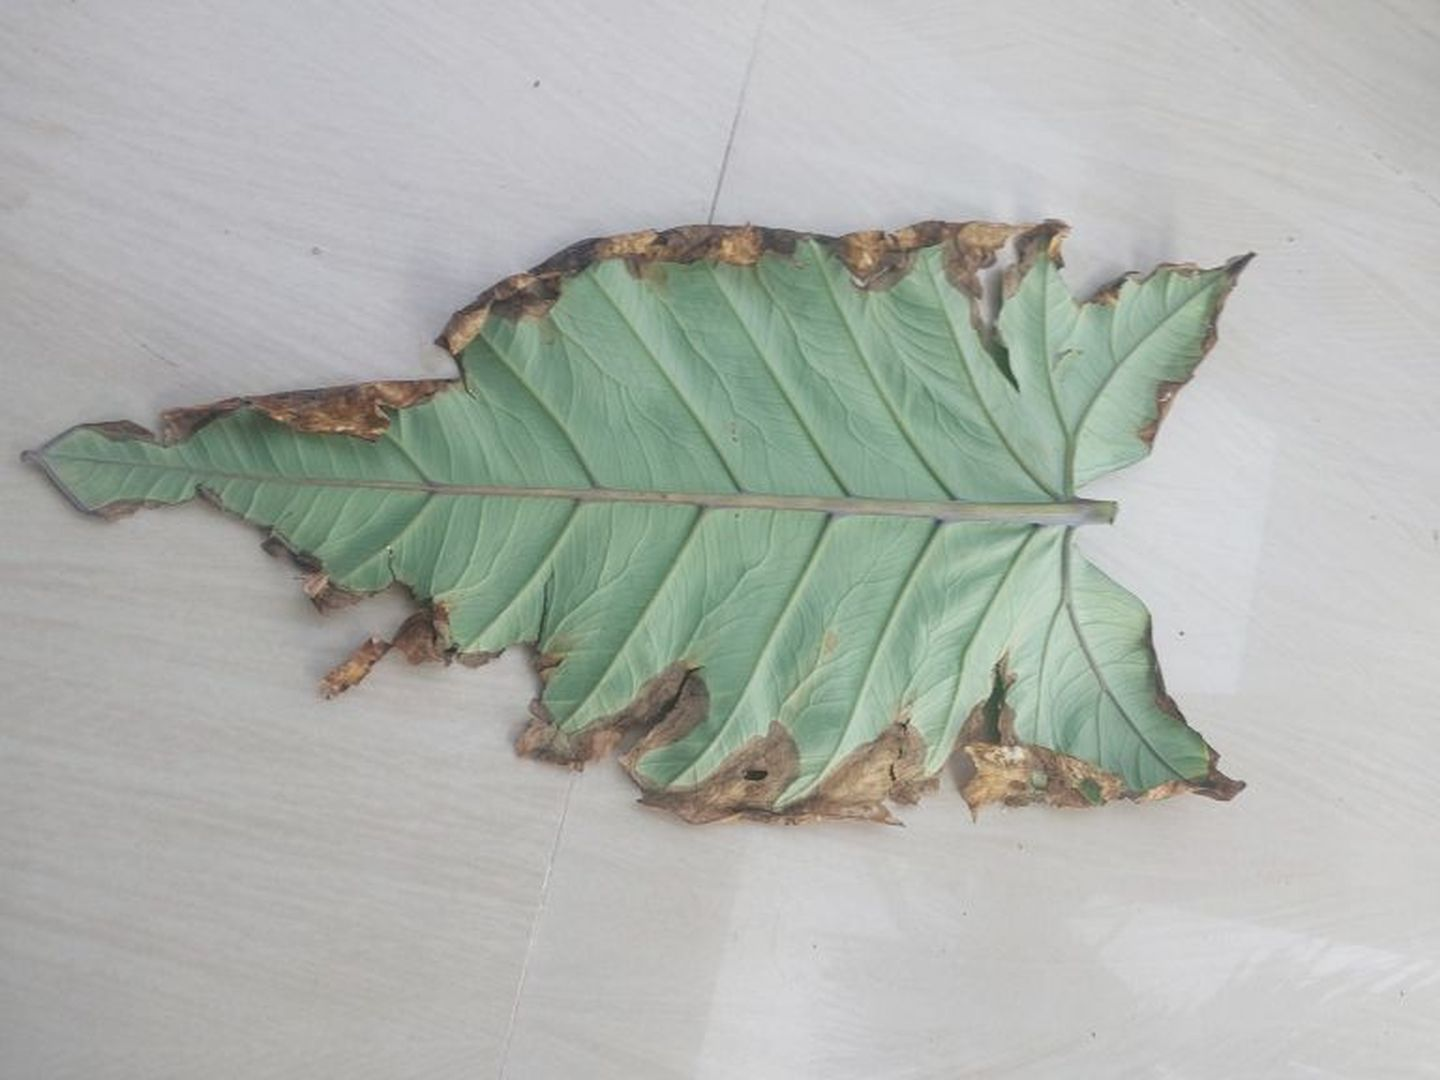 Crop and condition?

taro, leaf blight
